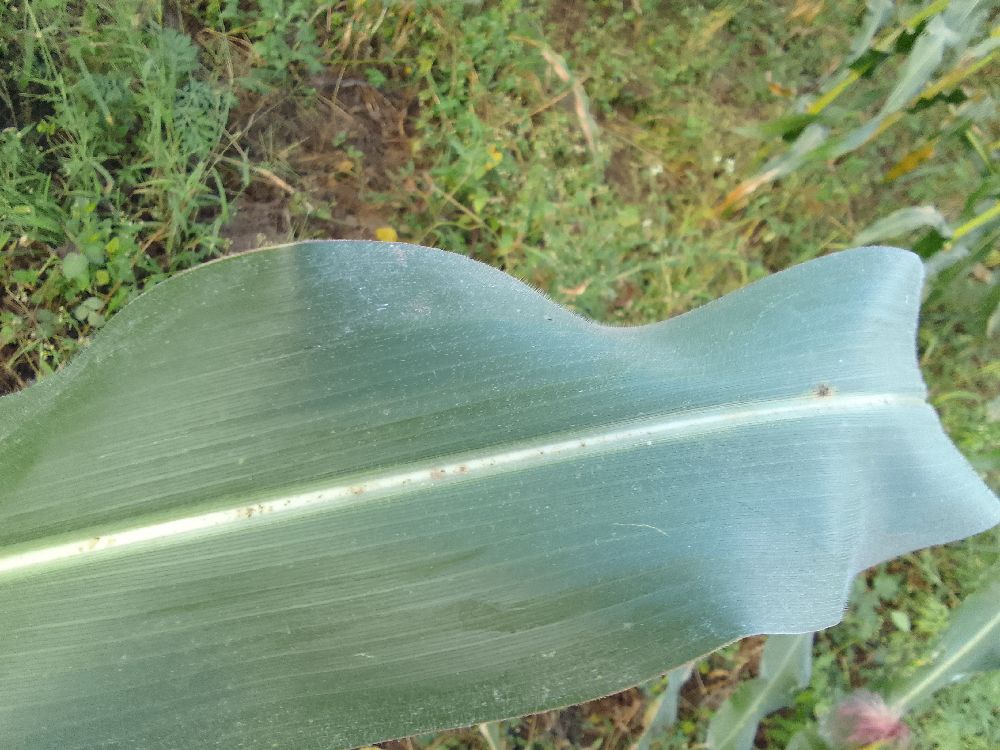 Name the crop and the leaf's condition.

maize, healthy
